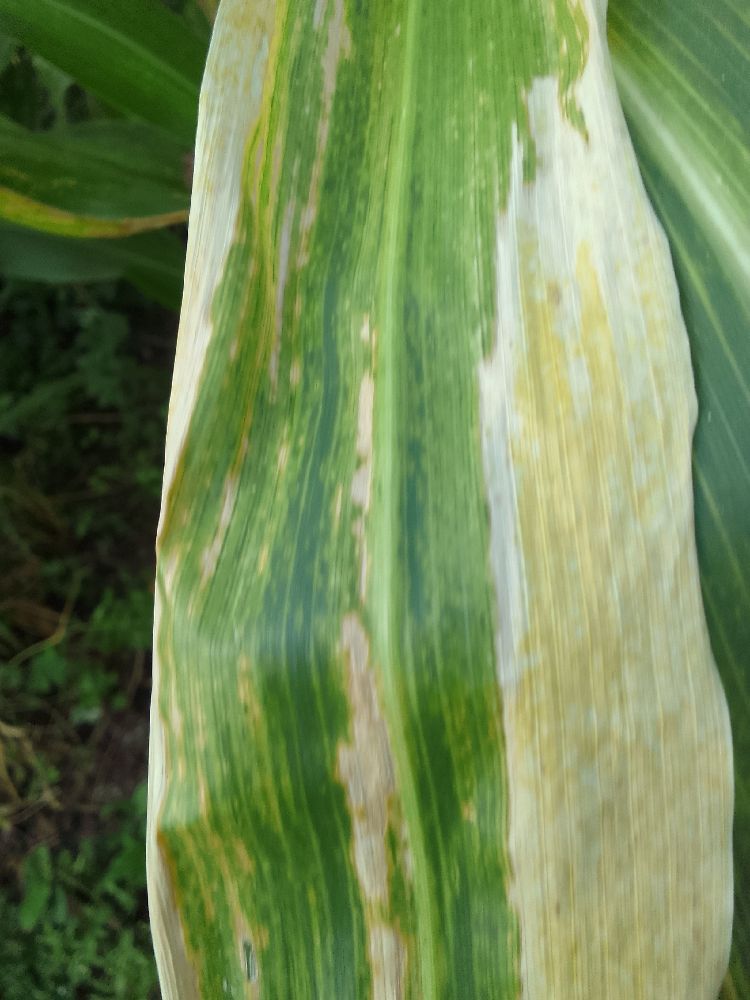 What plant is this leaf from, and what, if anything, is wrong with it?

maize, maize lethal necrosis
